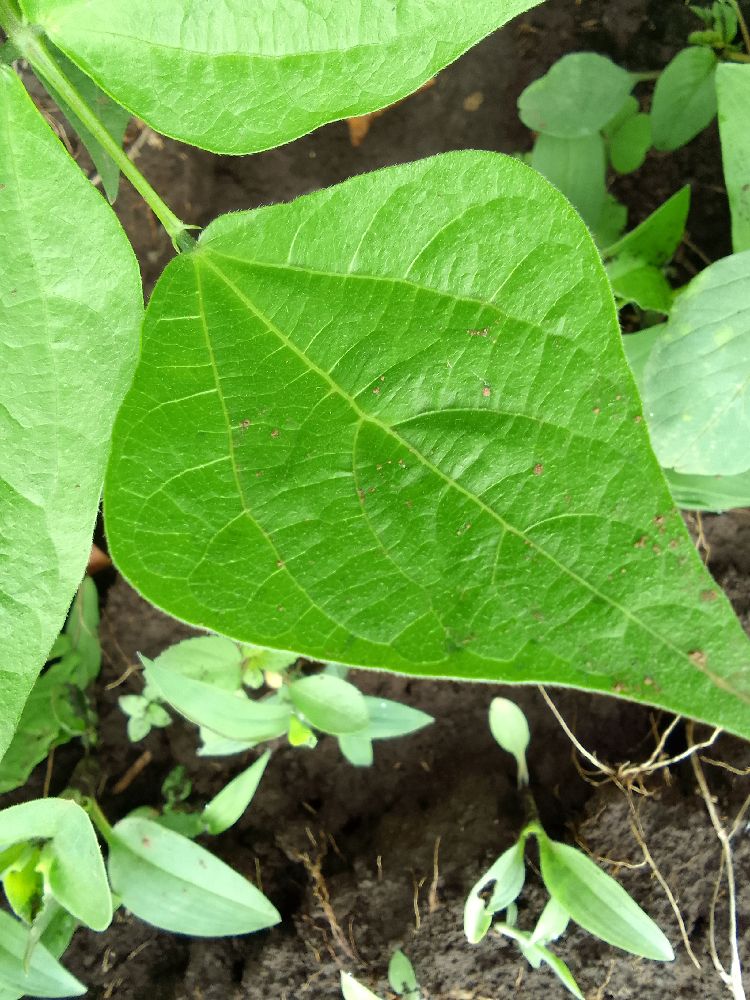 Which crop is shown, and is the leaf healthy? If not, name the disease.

common bean, healthy
